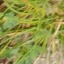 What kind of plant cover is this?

unstructured weed
